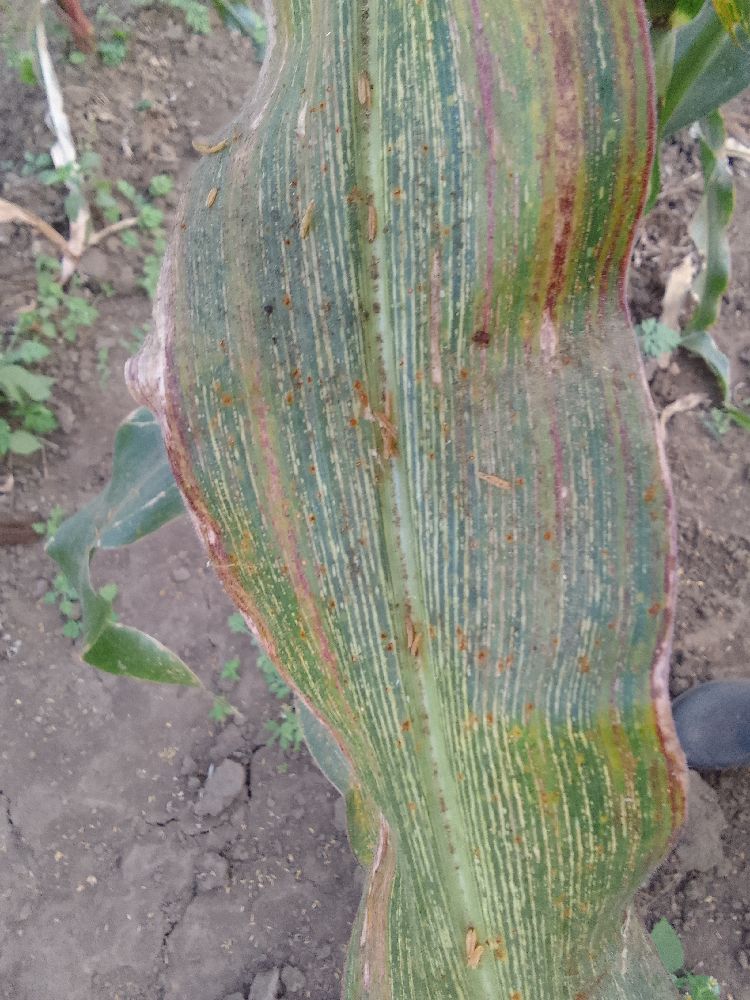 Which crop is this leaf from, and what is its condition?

maize, maize streak virus
